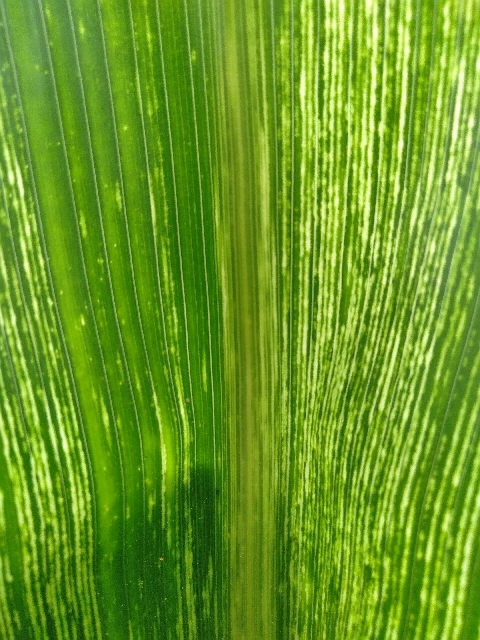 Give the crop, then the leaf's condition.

maize, maize streak virus
